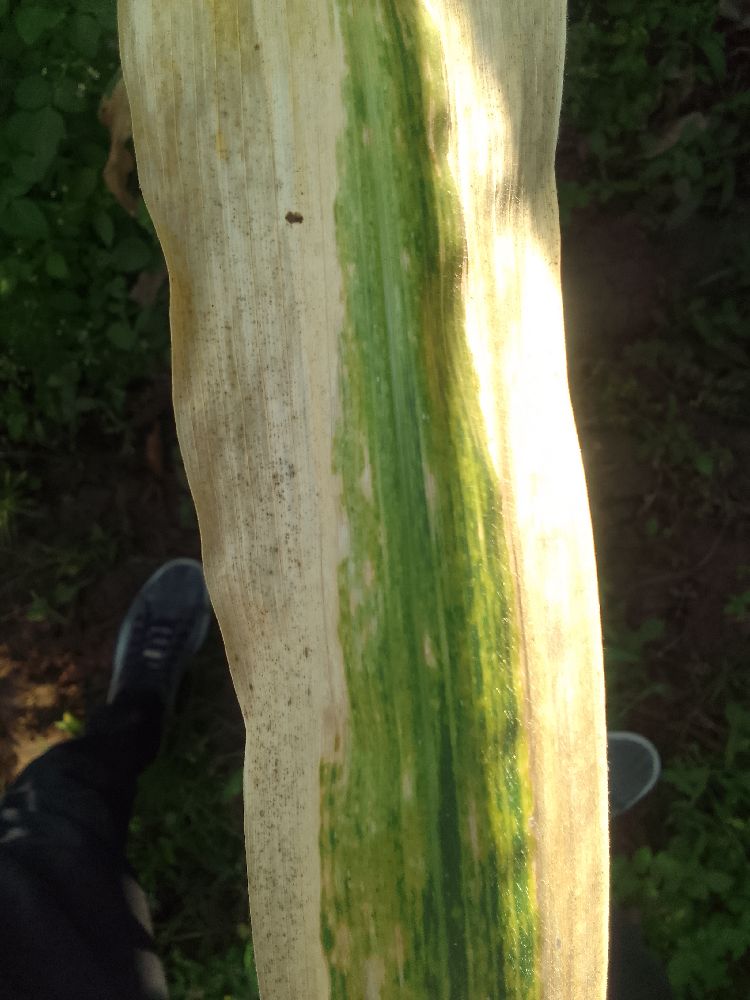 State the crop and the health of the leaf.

maize, maize lethal necrosis
